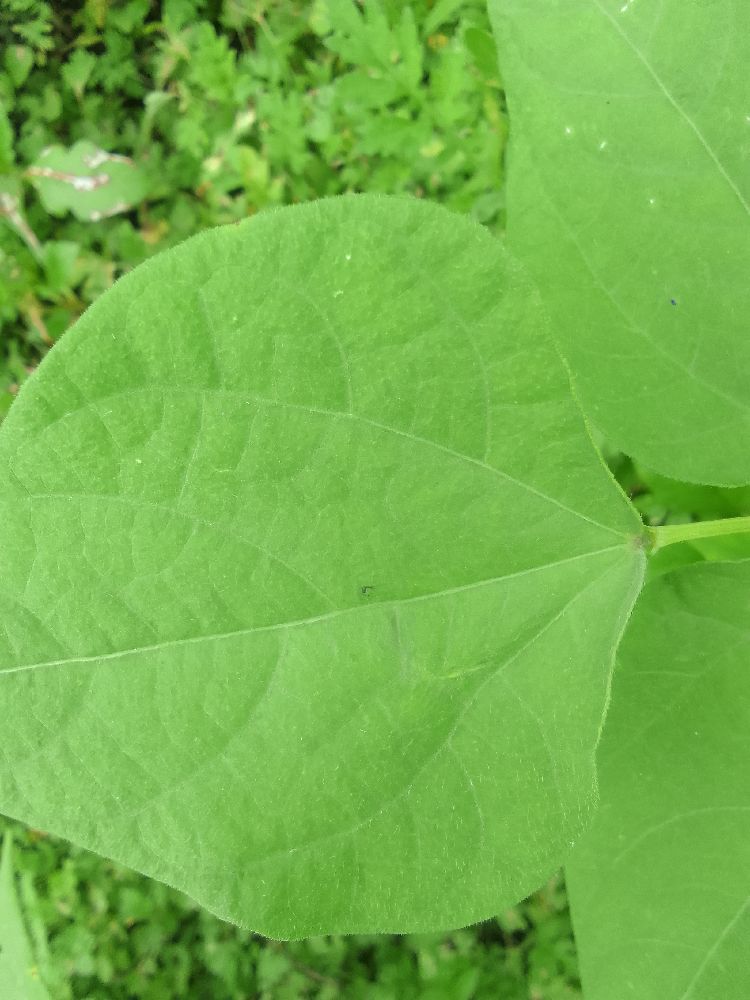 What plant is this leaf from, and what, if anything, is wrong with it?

common bean, healthy
